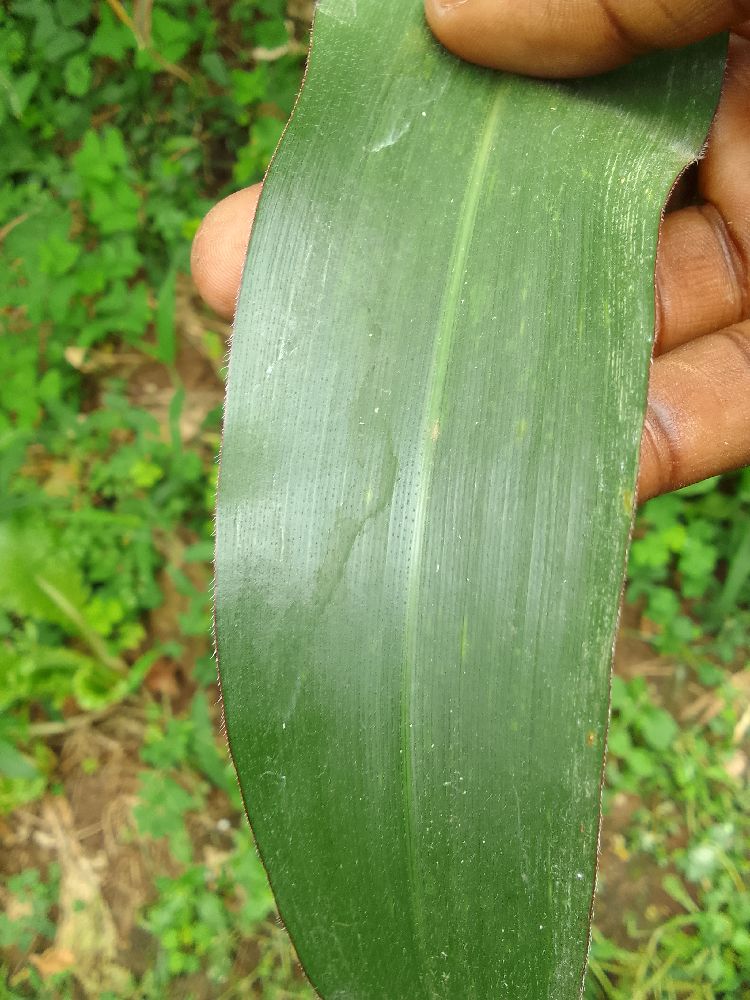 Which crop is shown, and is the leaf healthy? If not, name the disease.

maize, healthy
